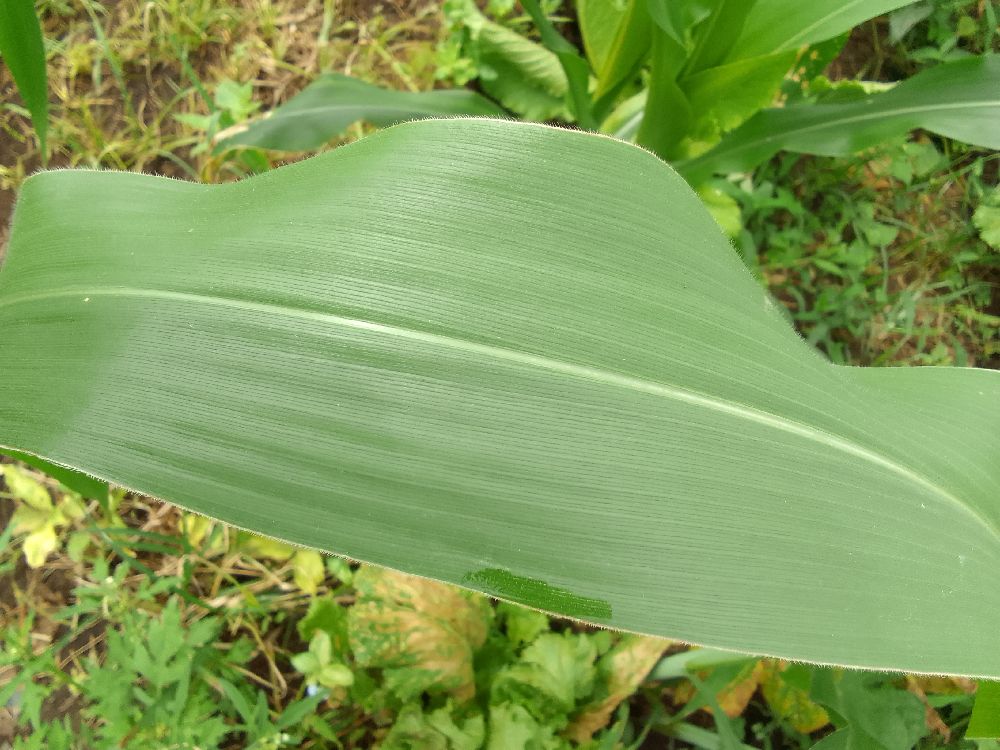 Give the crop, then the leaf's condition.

maize, healthy
